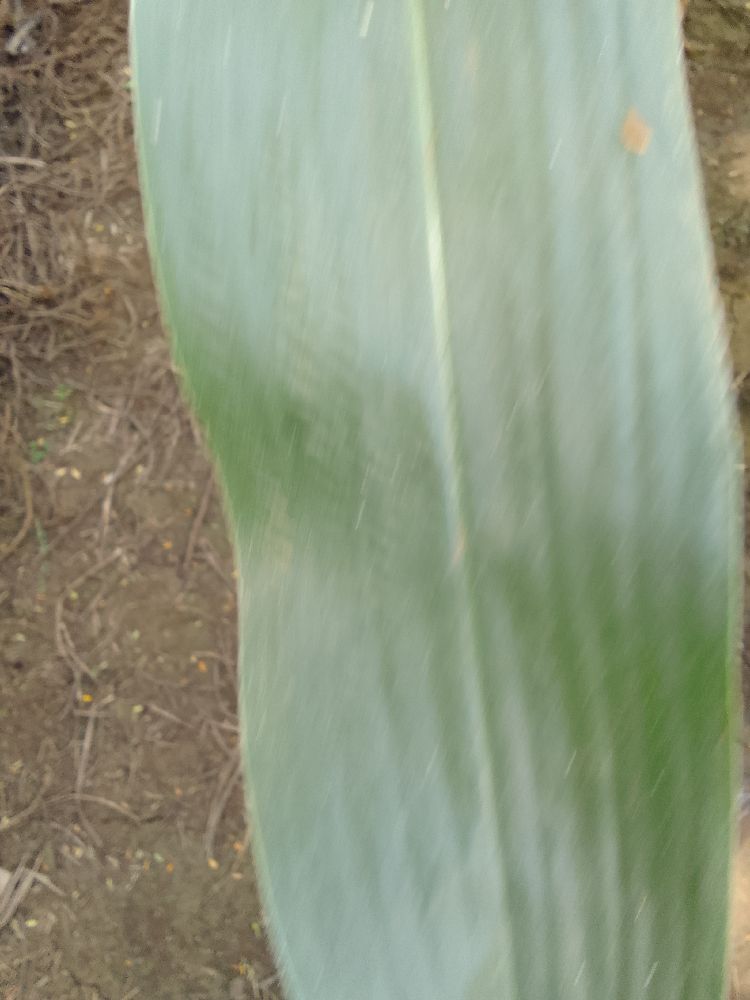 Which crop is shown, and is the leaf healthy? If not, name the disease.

maize, healthy
